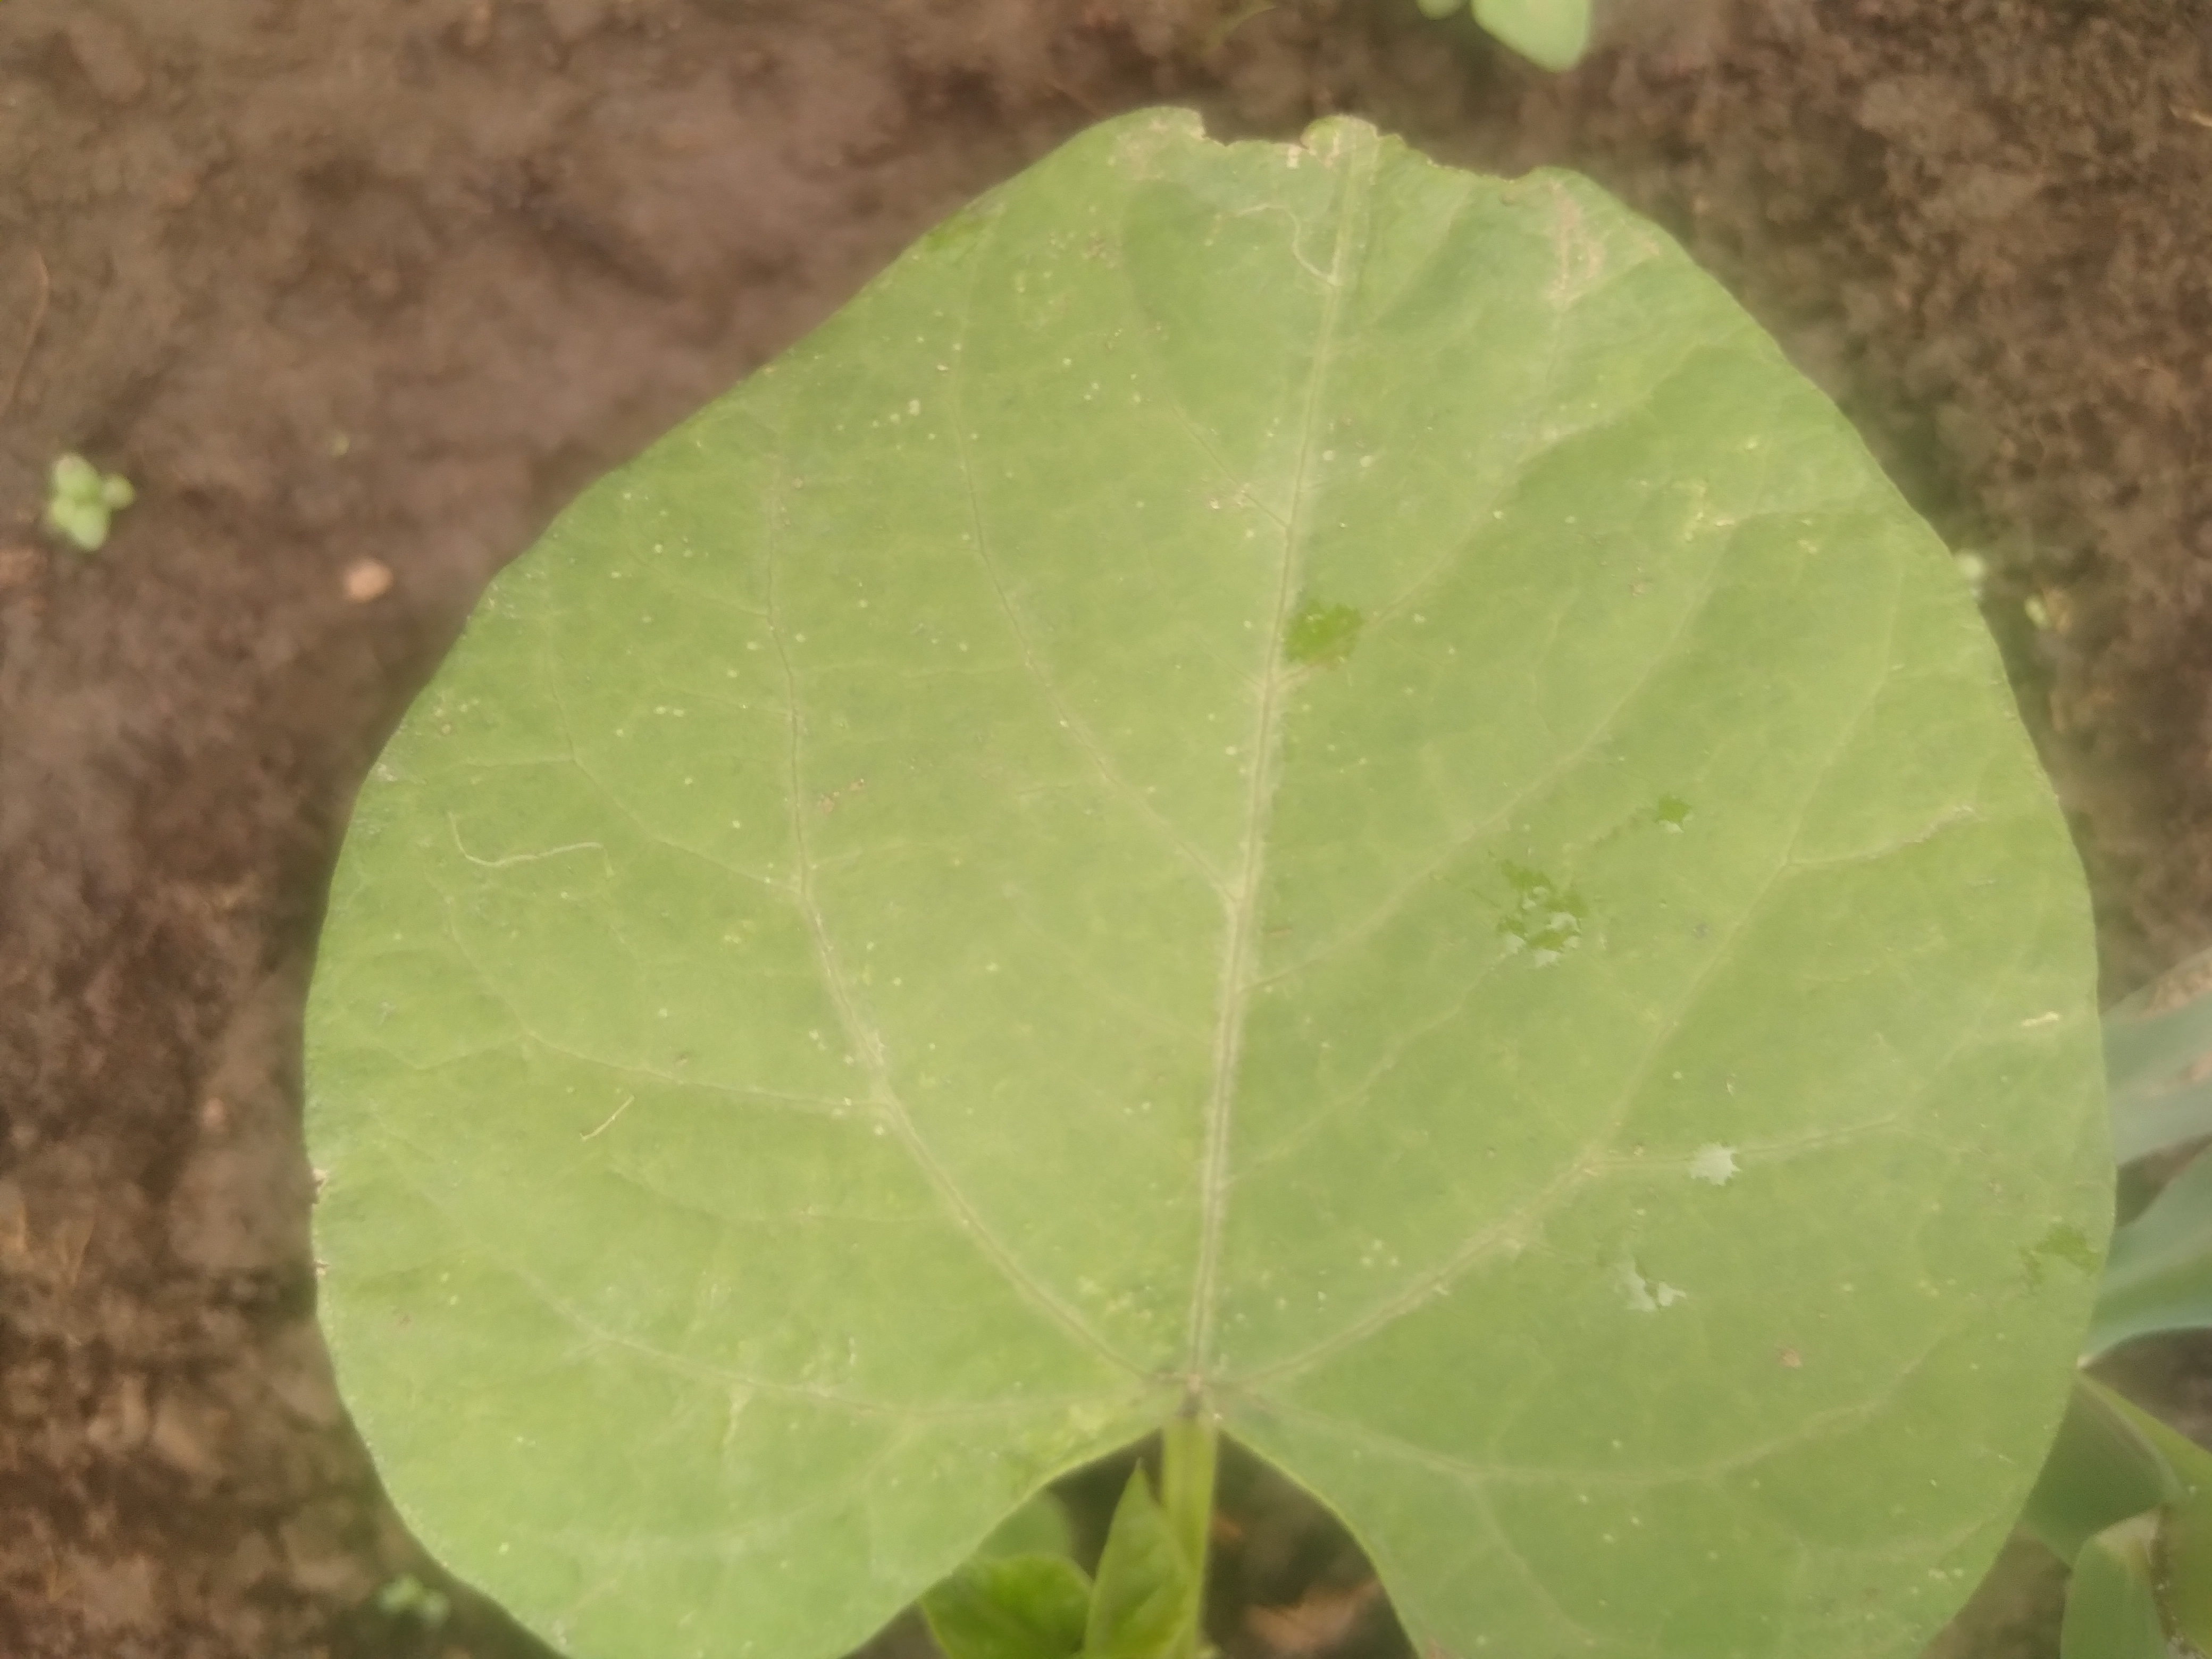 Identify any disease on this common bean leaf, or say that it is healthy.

healthy
